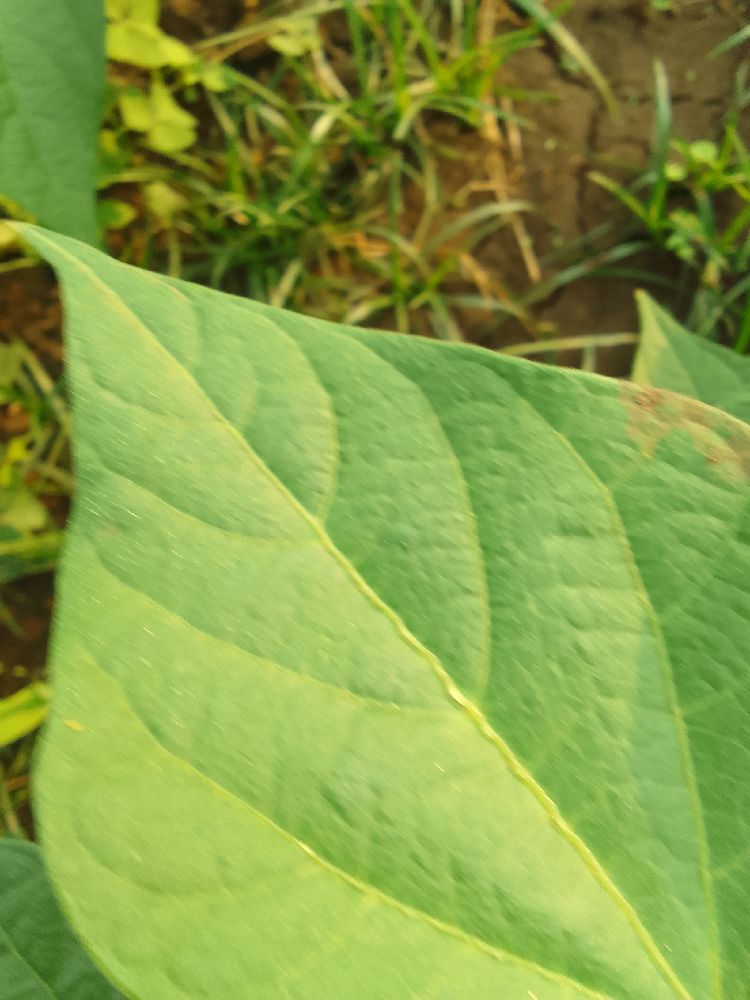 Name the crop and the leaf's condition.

common bean, healthy
